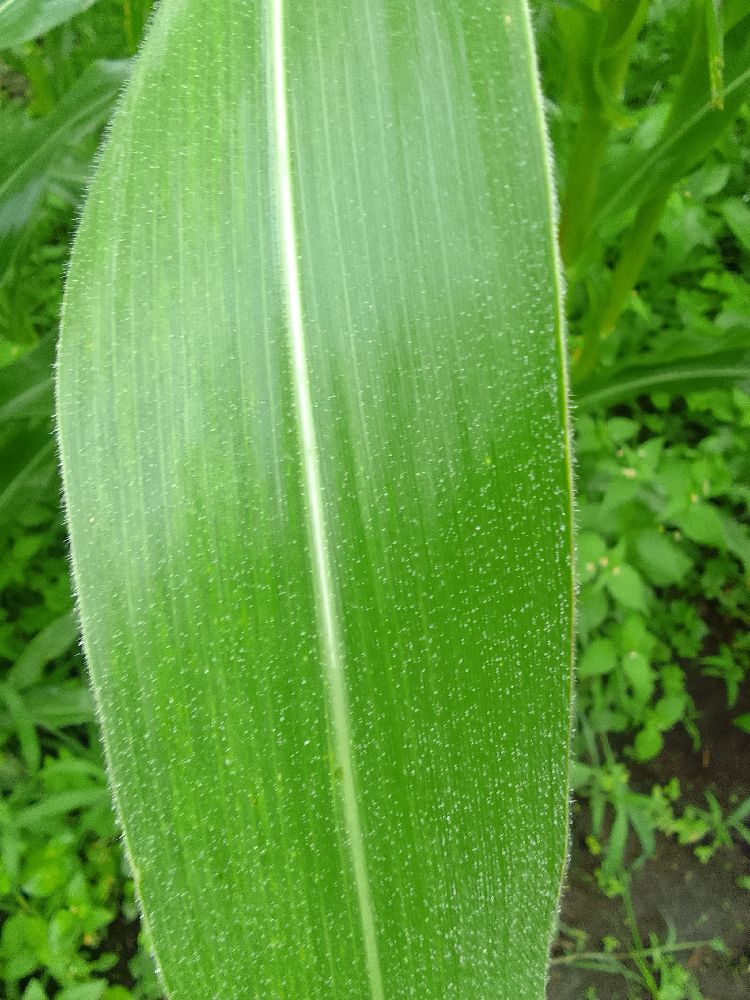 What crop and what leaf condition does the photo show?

maize, healthy
